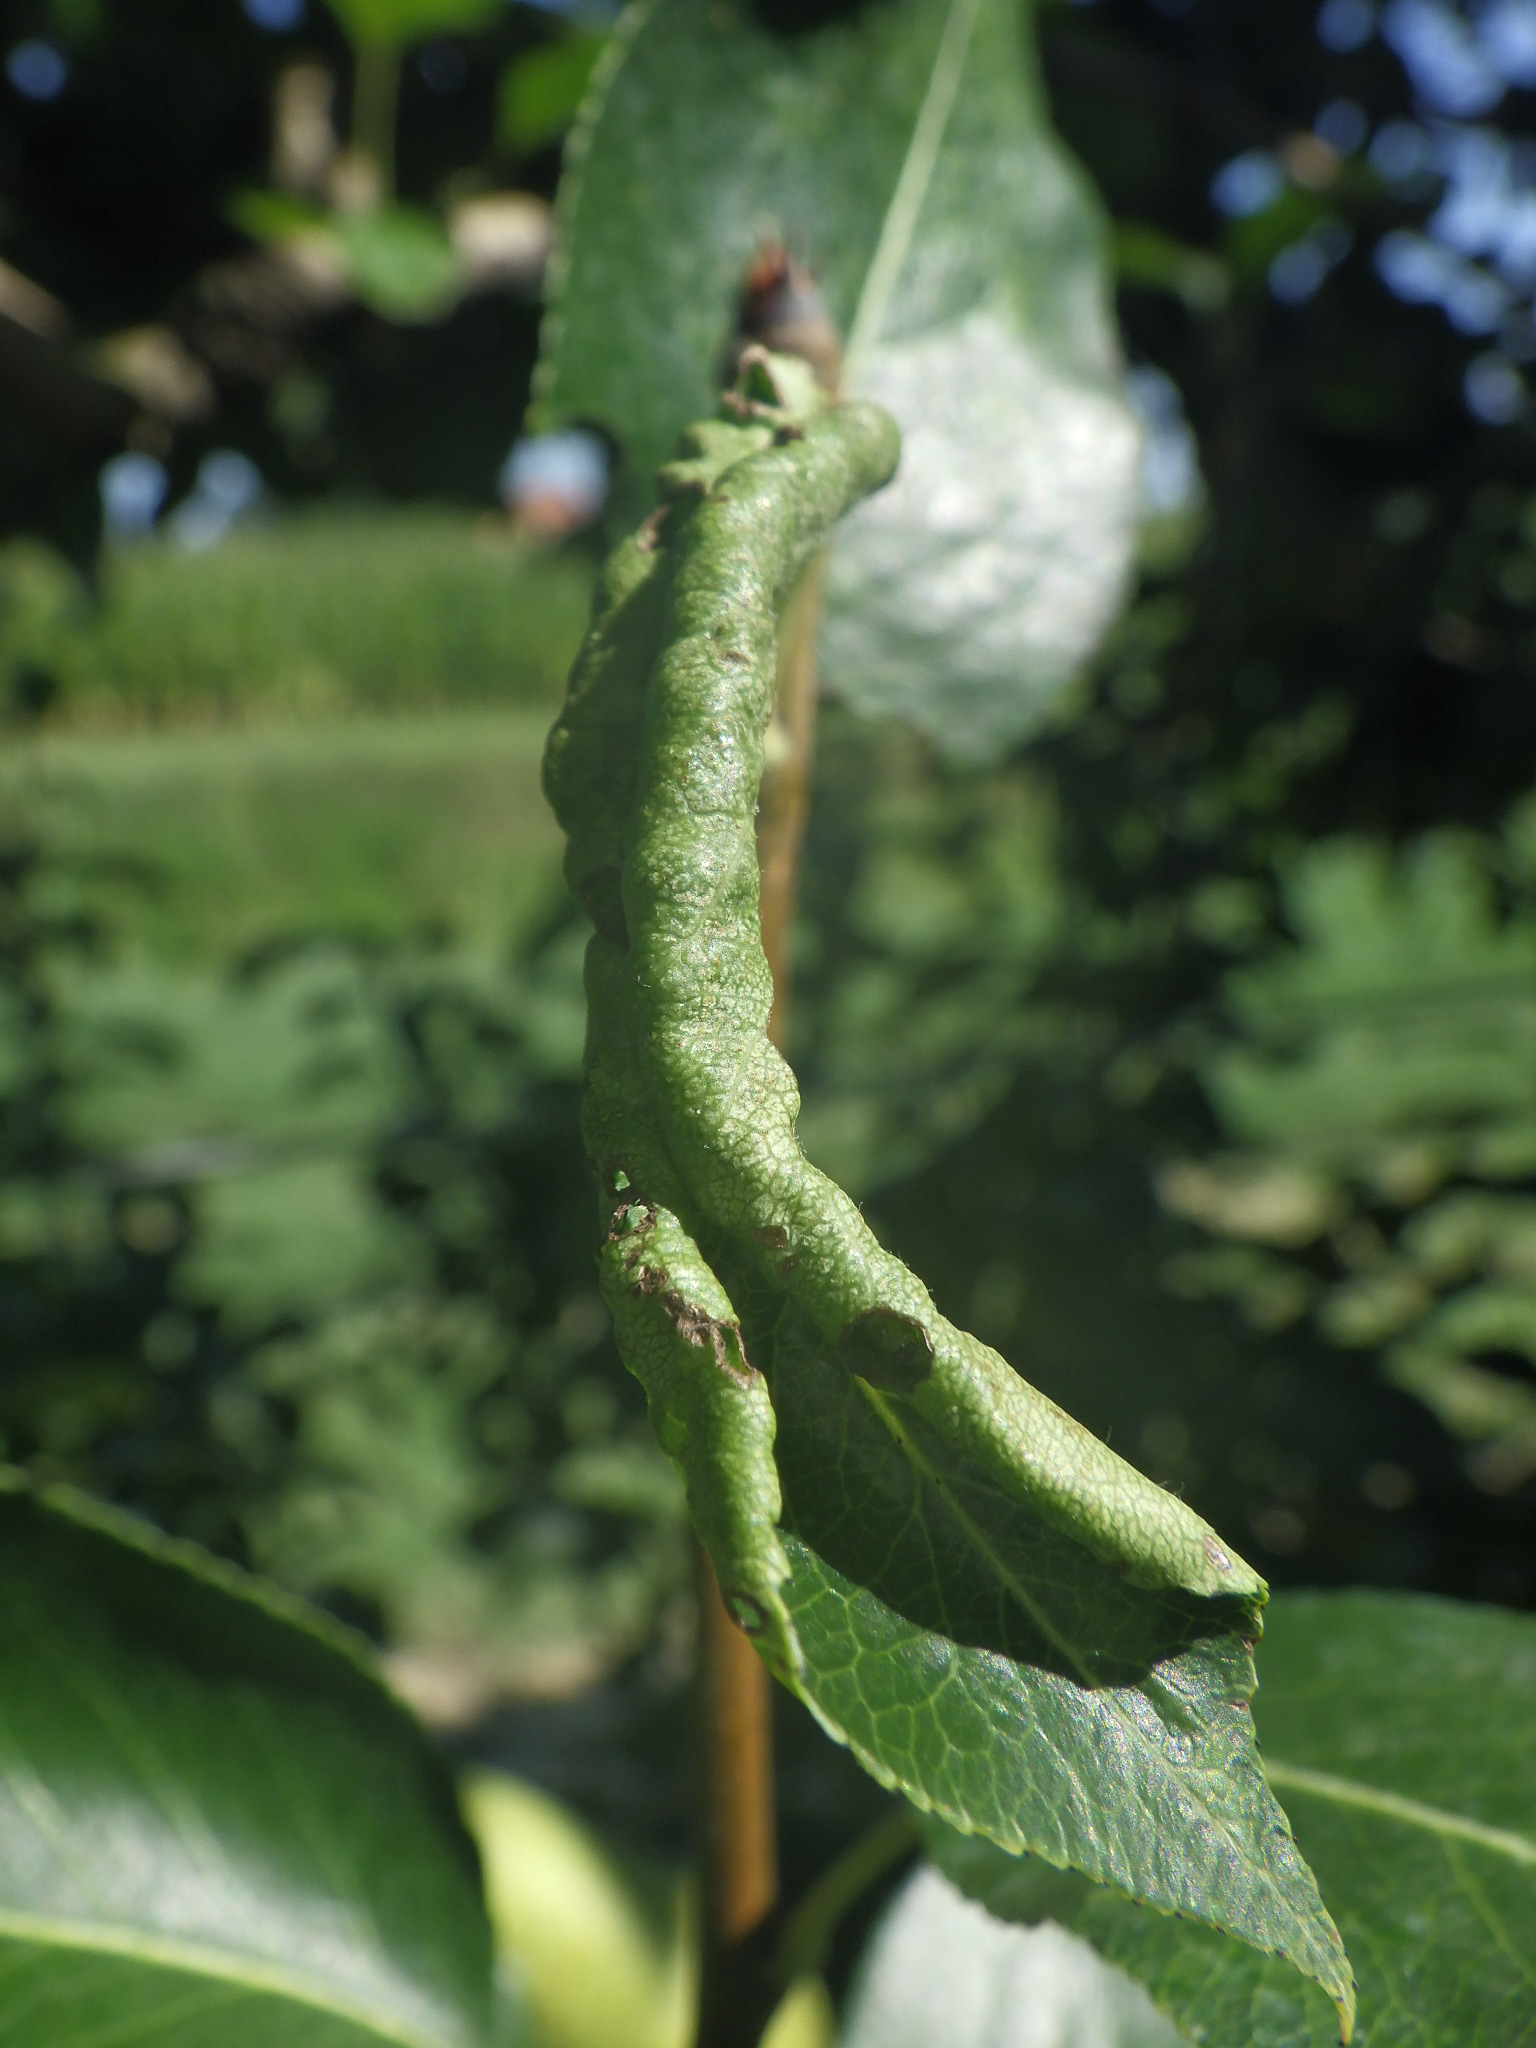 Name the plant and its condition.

pear, pear leafcurling midge
